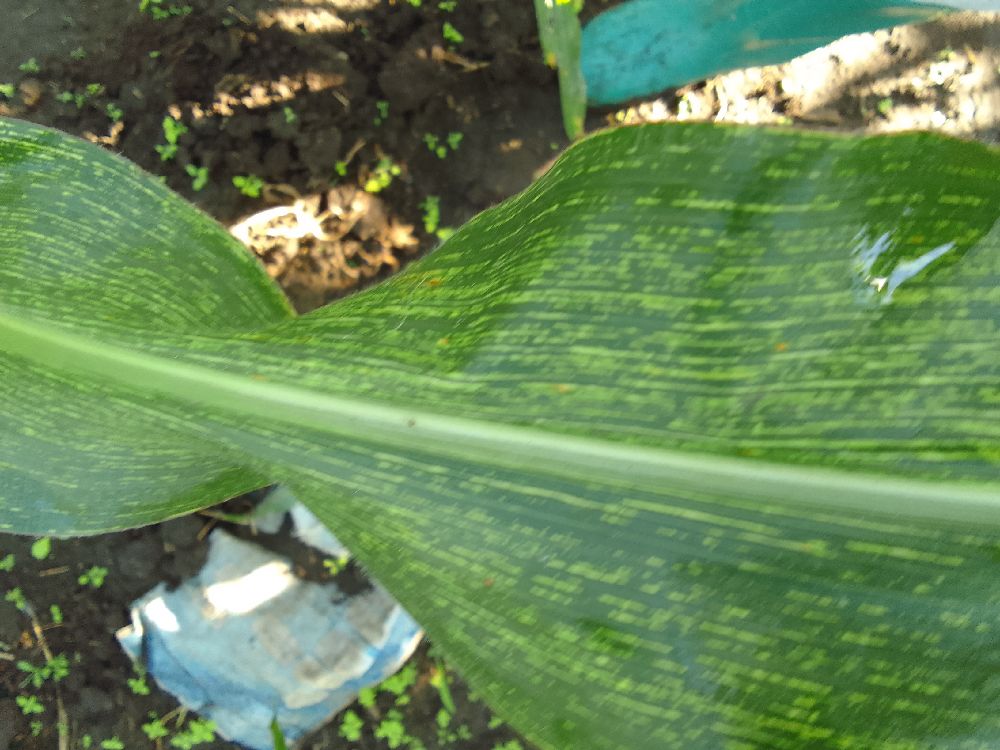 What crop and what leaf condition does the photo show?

maize, maize streak virus
